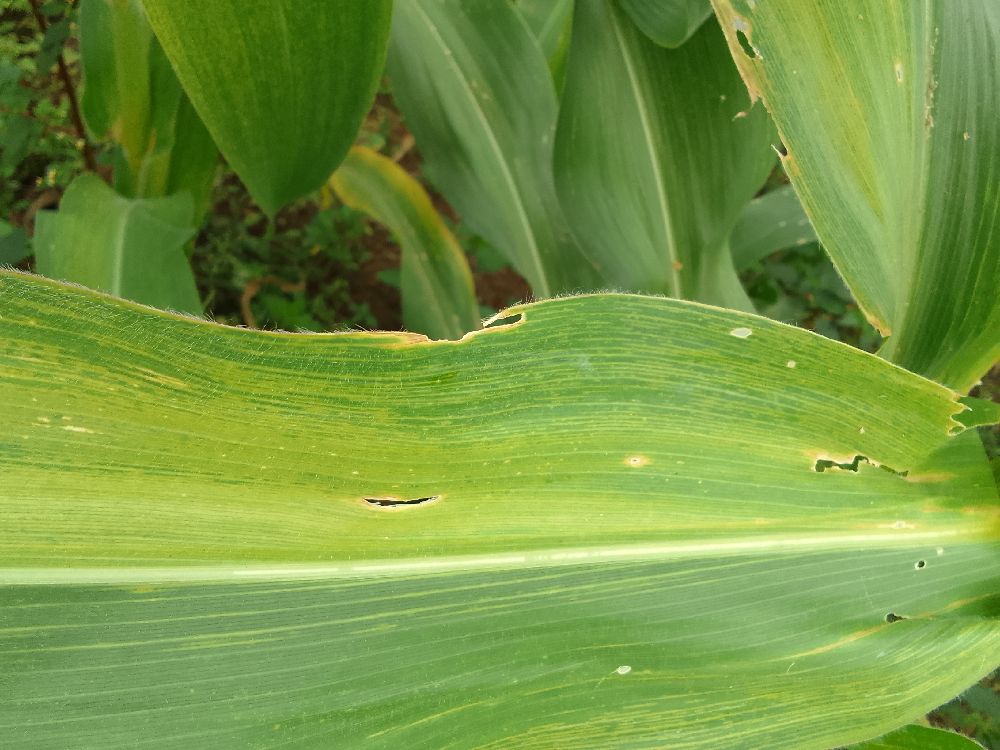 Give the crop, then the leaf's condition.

maize, maize lethal necrosis
